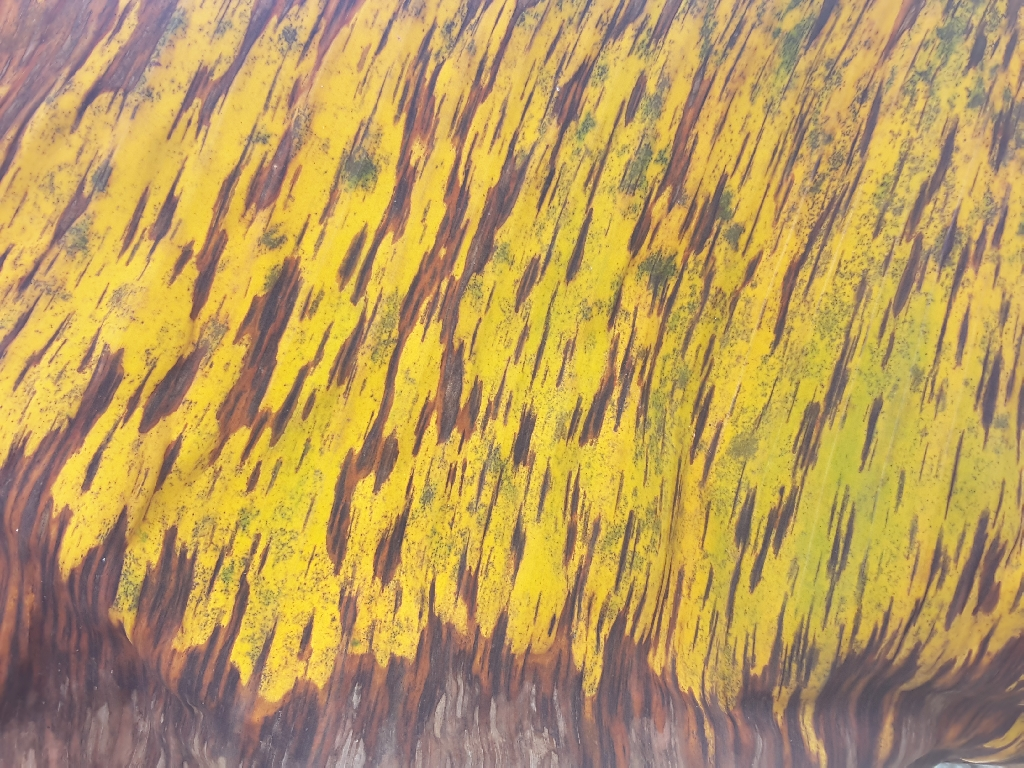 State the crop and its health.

banana, black sigatoka
